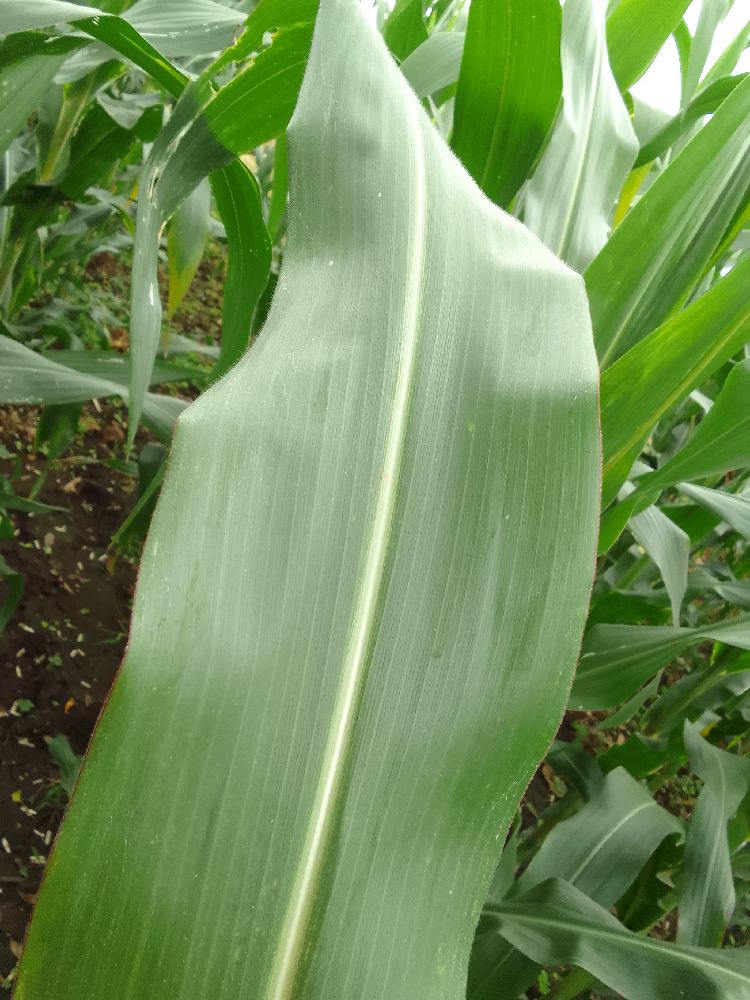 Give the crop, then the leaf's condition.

maize, healthy
